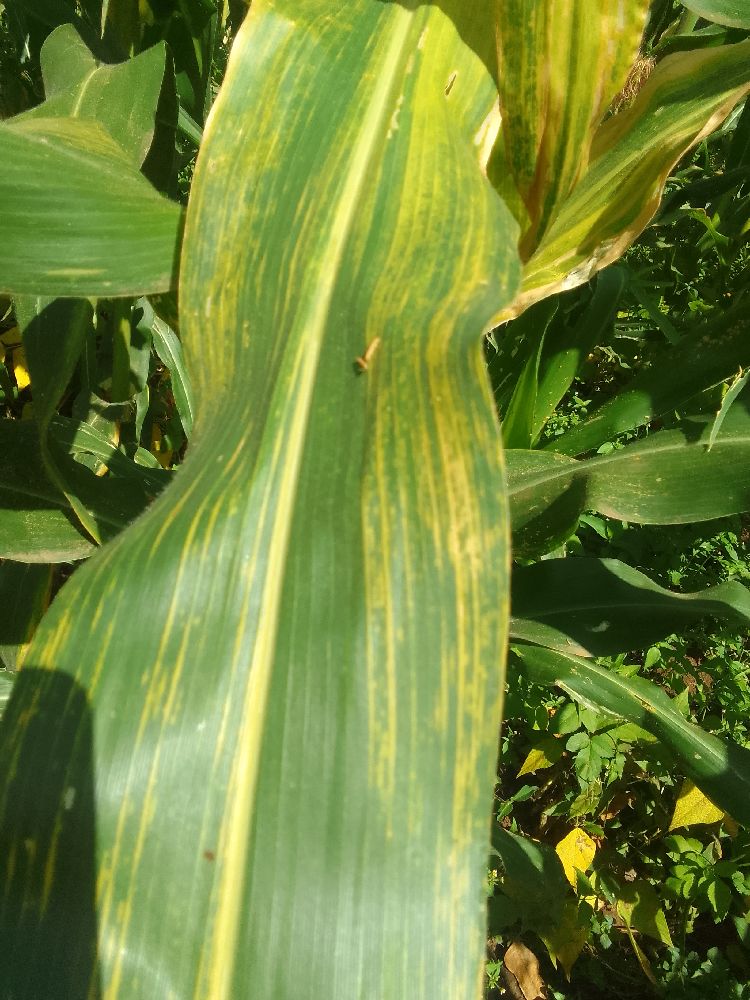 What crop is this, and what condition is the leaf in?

maize, maize lethal necrosis
